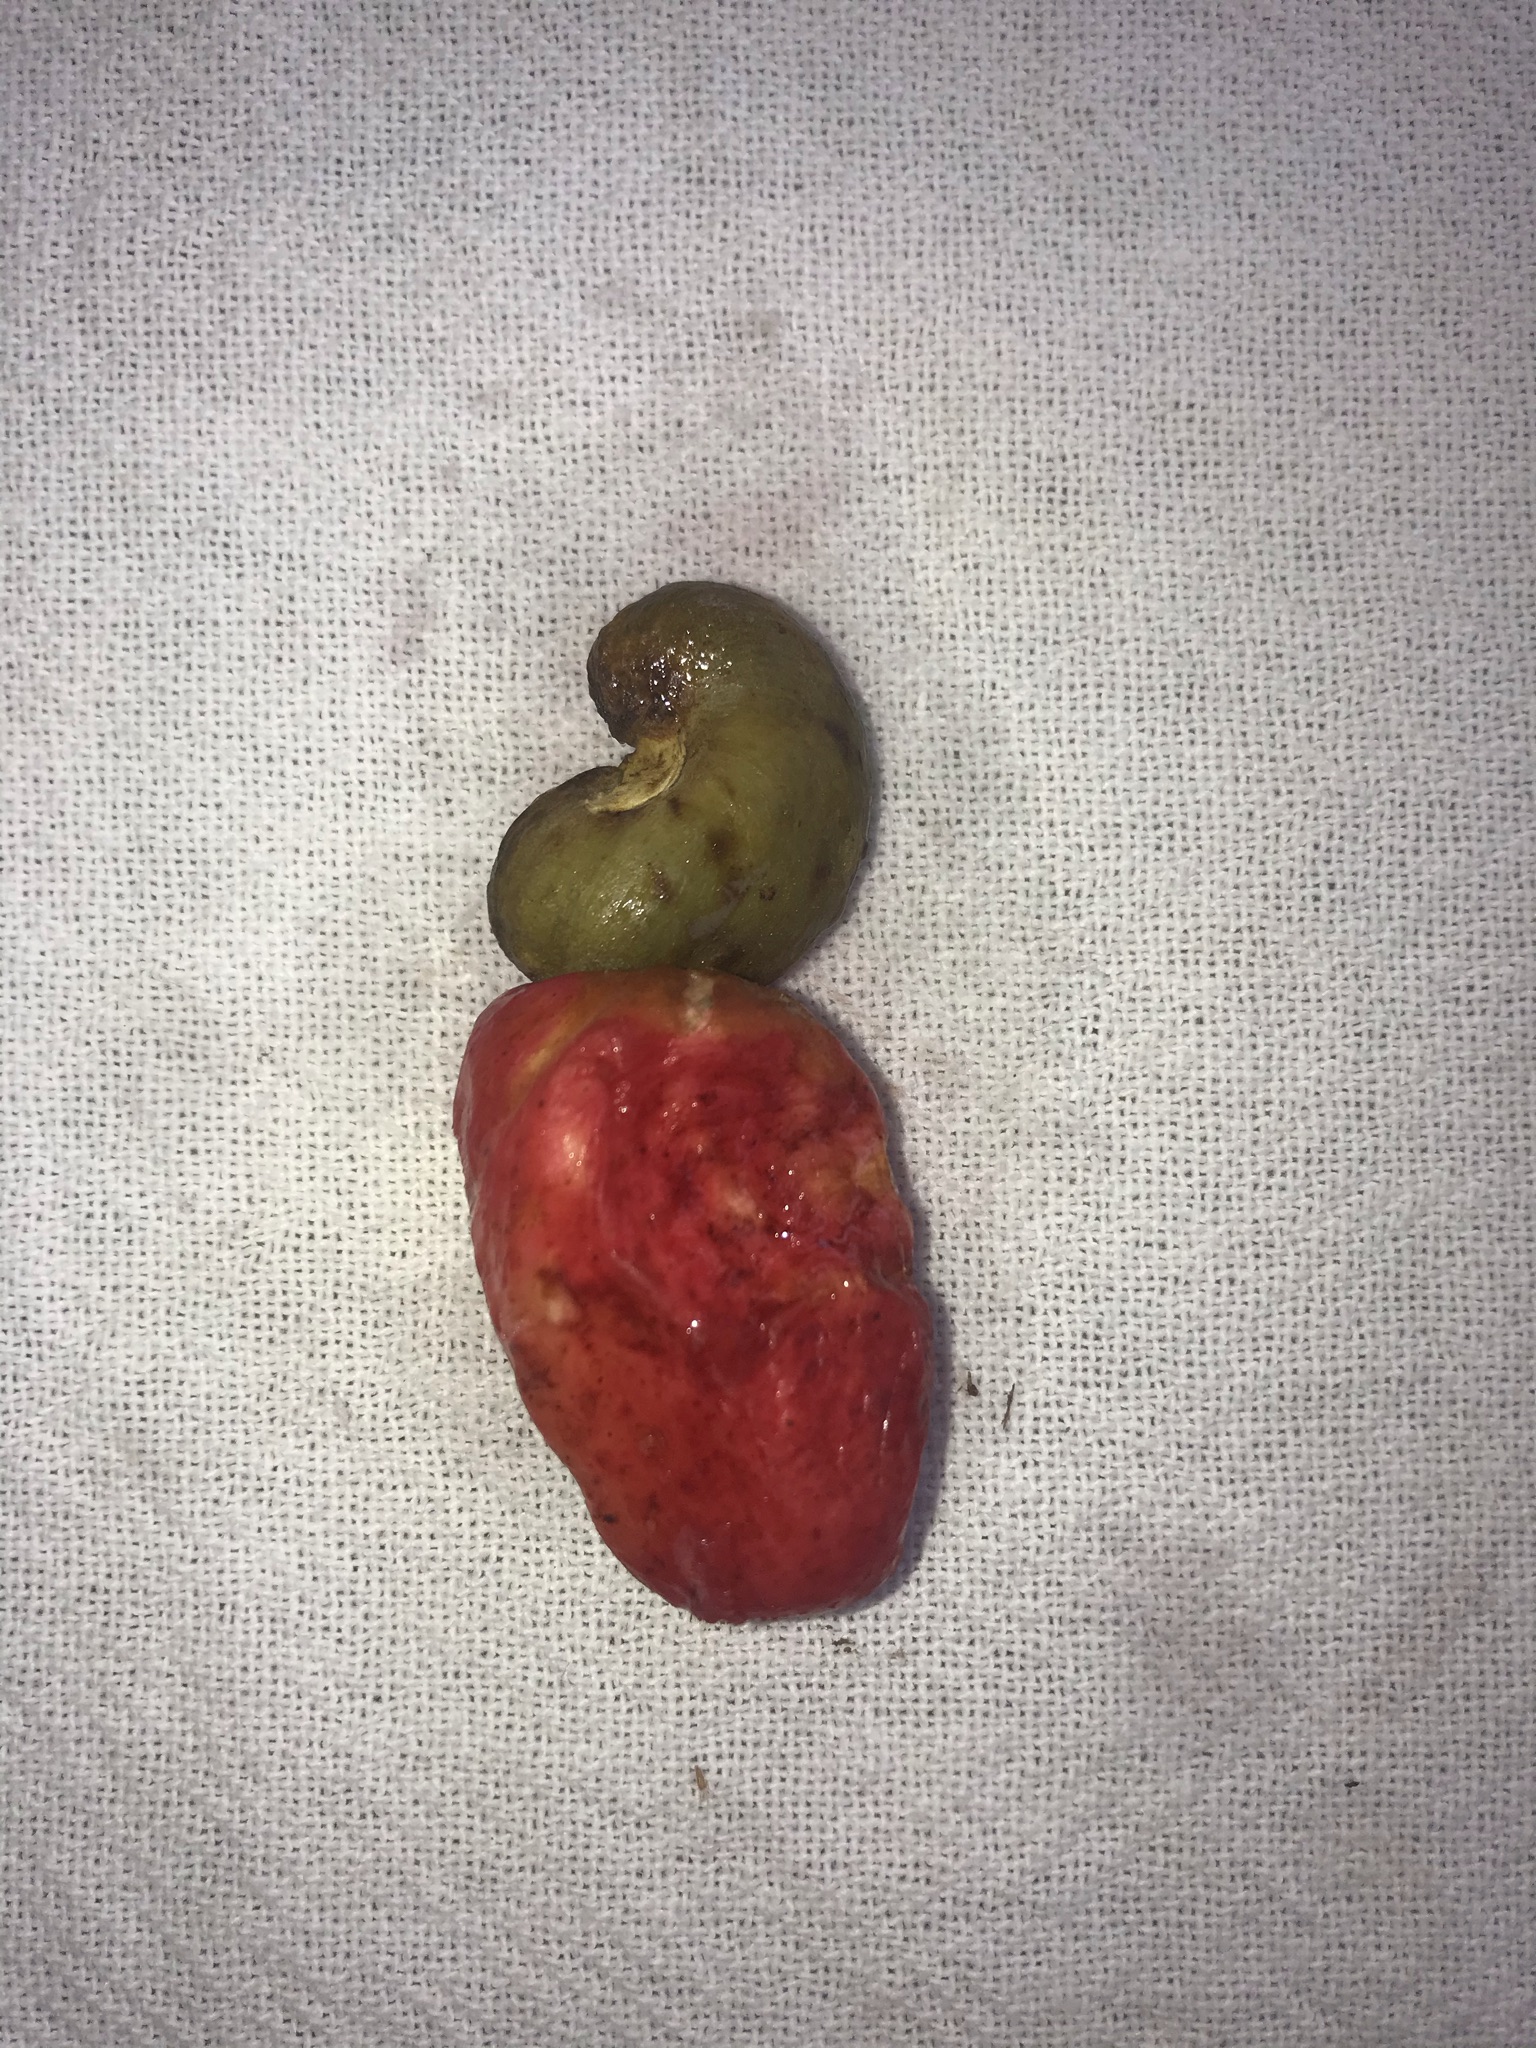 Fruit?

caju vermelho
